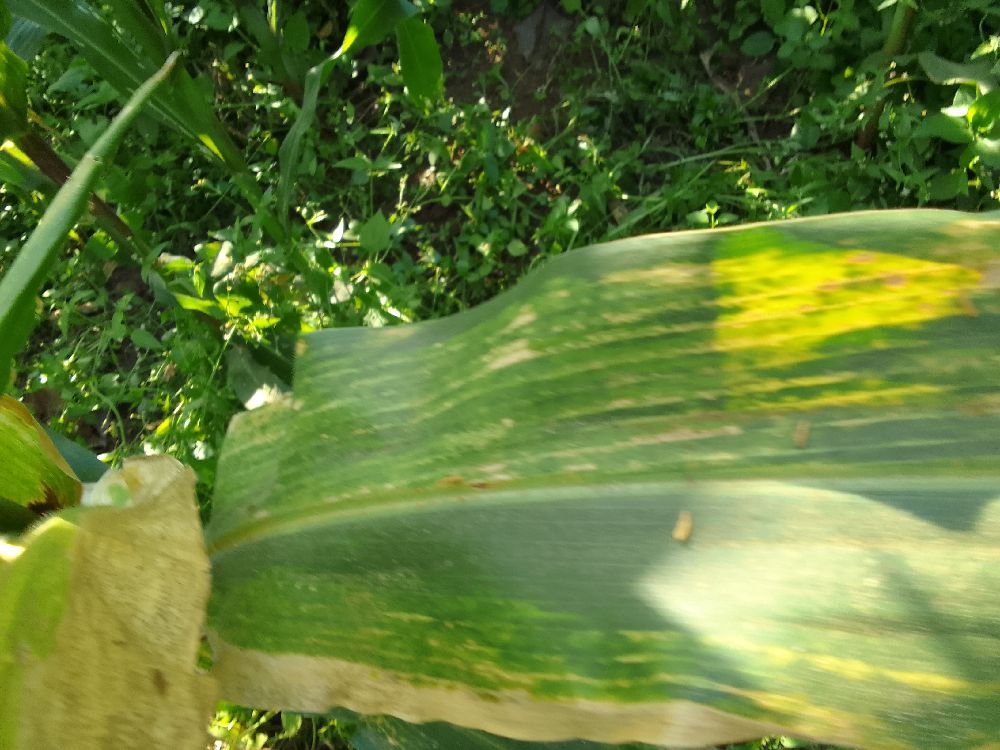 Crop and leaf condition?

maize, maize lethal necrosis
